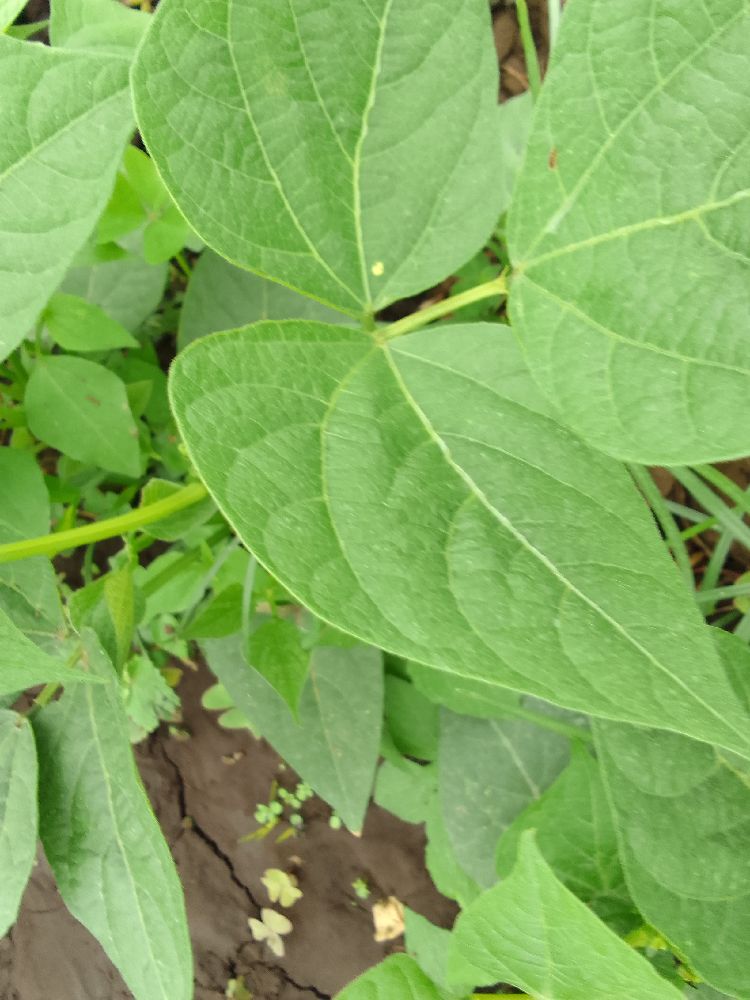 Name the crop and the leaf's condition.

common bean, healthy
